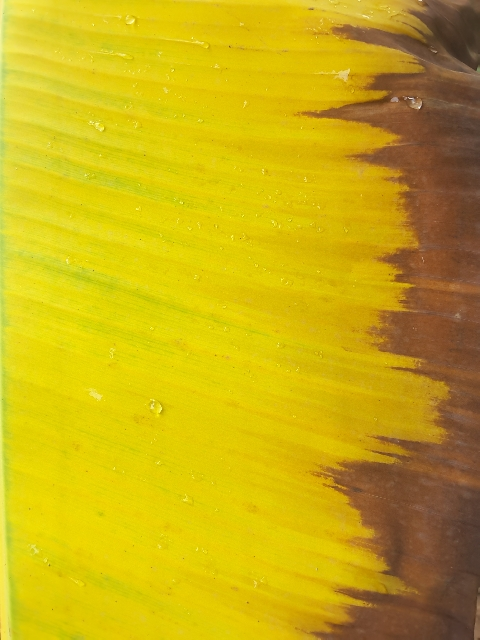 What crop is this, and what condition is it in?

banana, fusarium wilt race 1
